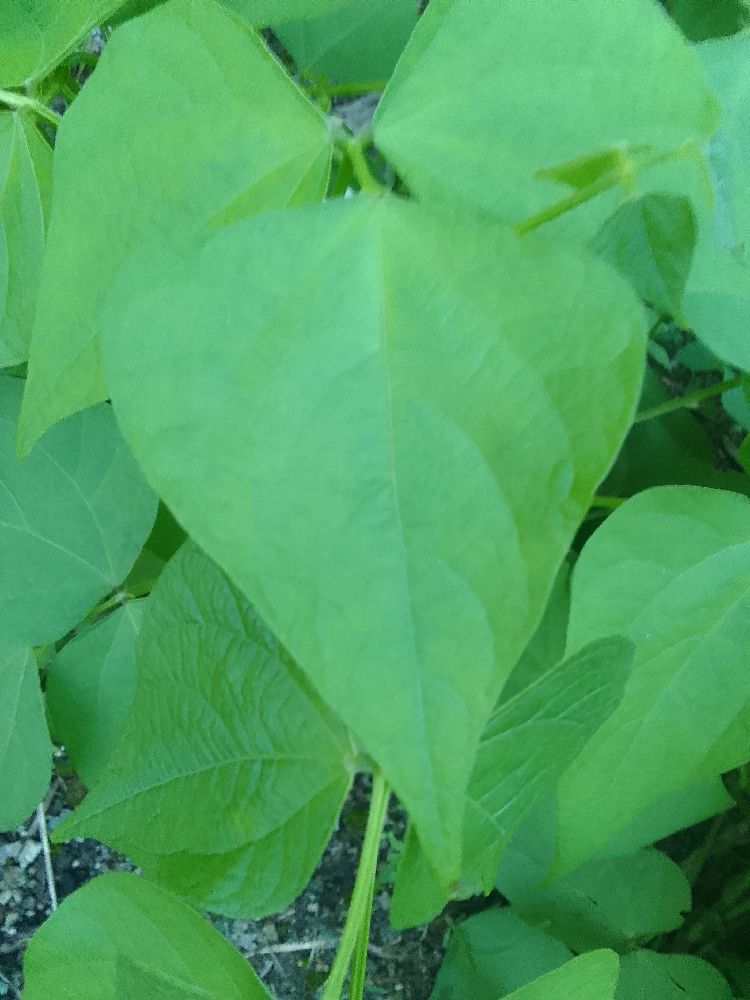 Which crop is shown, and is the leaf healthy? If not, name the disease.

common bean, healthy
